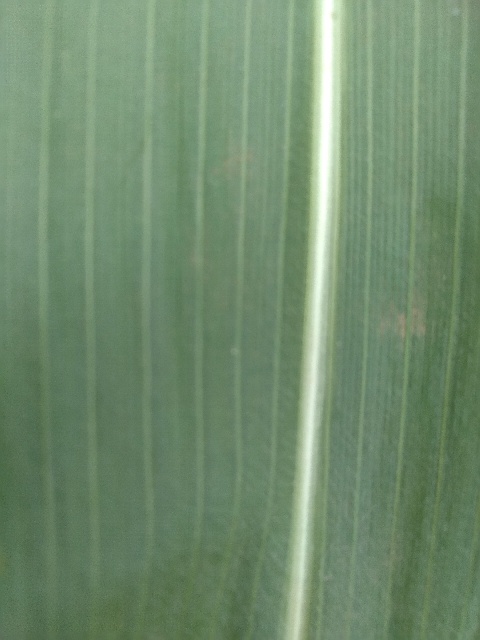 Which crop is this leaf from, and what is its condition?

maize, healthy
